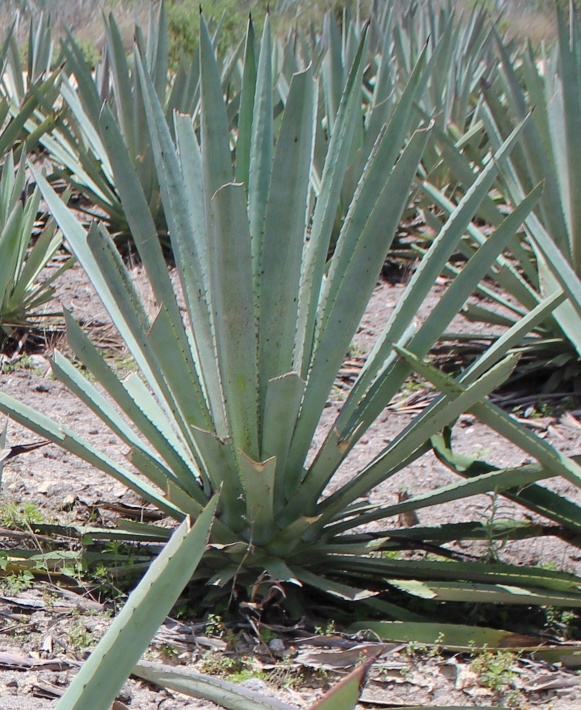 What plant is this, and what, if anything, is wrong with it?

agave, healthy
